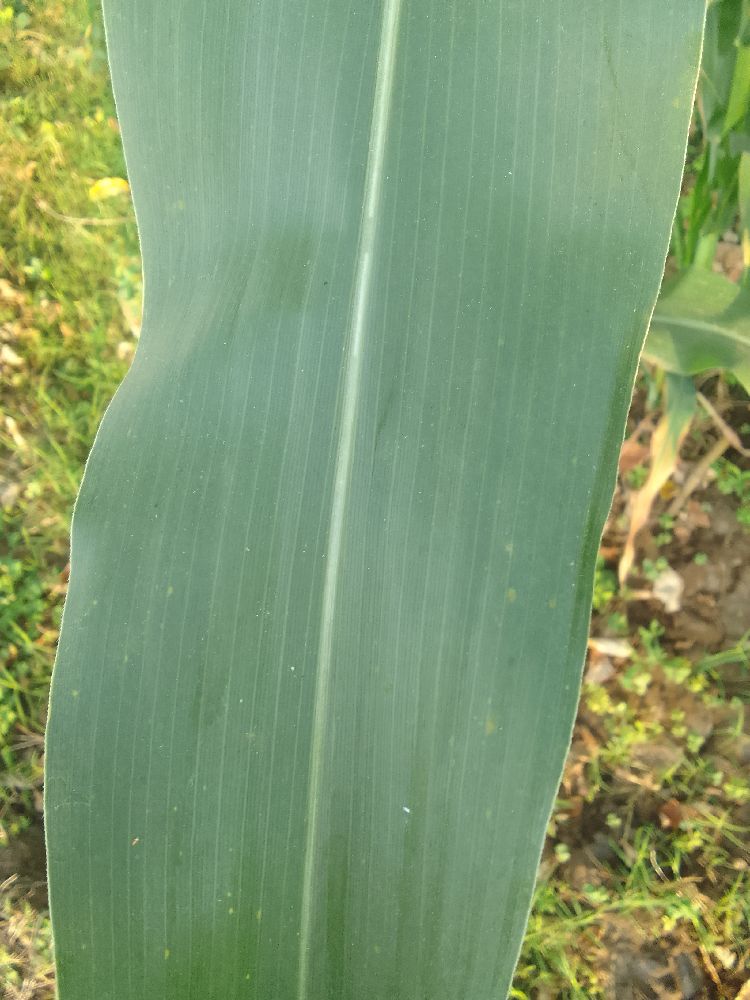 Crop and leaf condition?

maize, healthy
